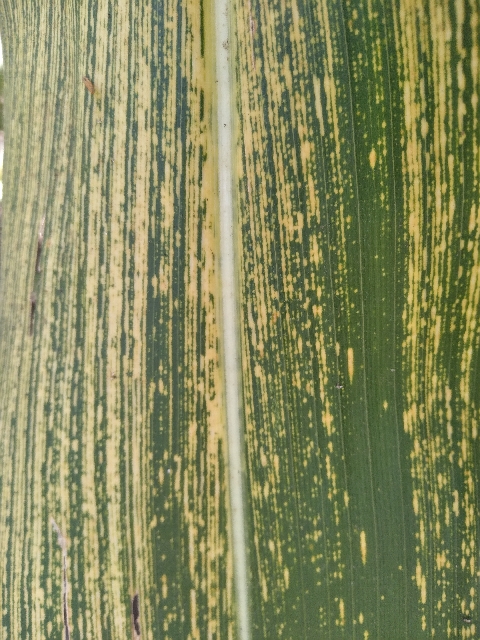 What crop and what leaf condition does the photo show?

maize, maize streak virus
